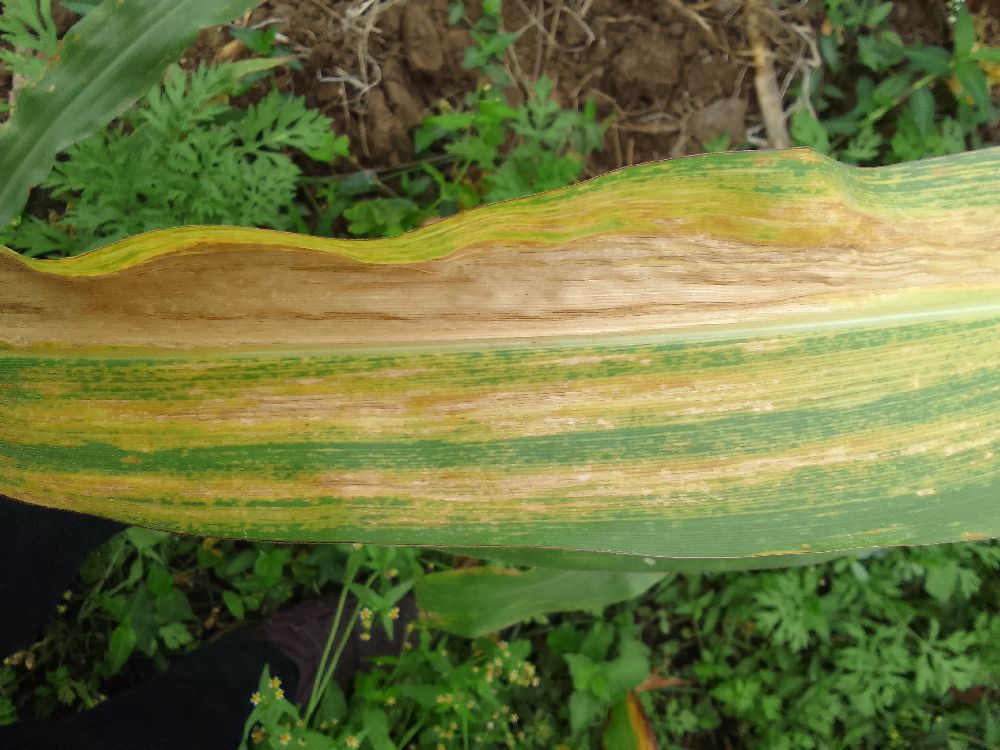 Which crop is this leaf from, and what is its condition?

maize, maize lethal necrosis
